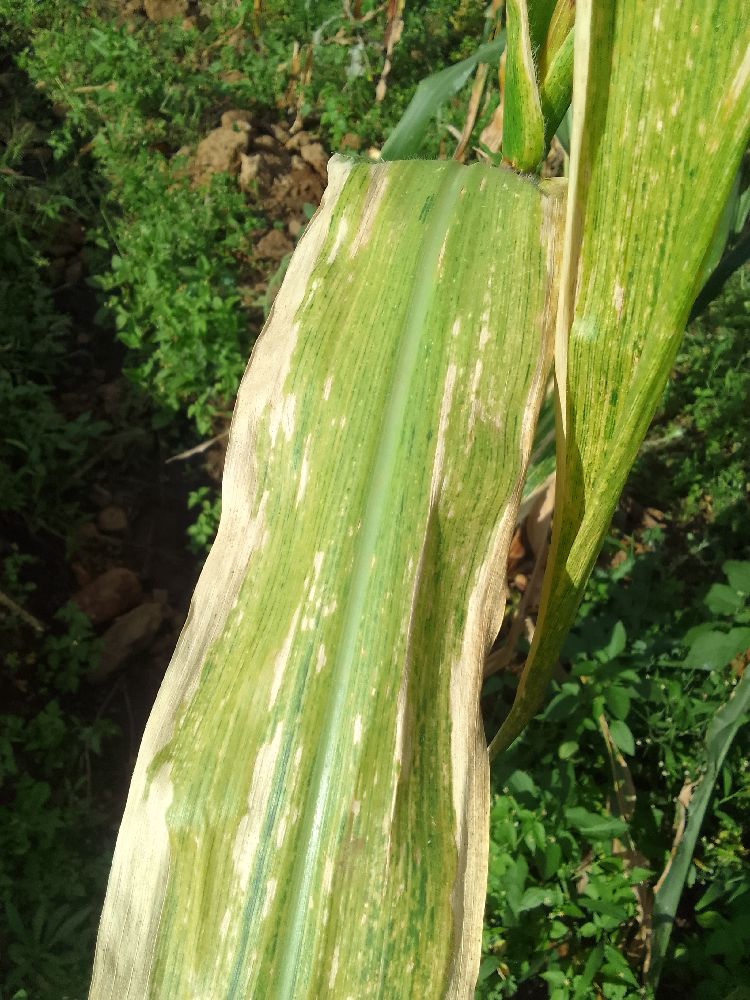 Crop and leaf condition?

maize, maize lethal necrosis
